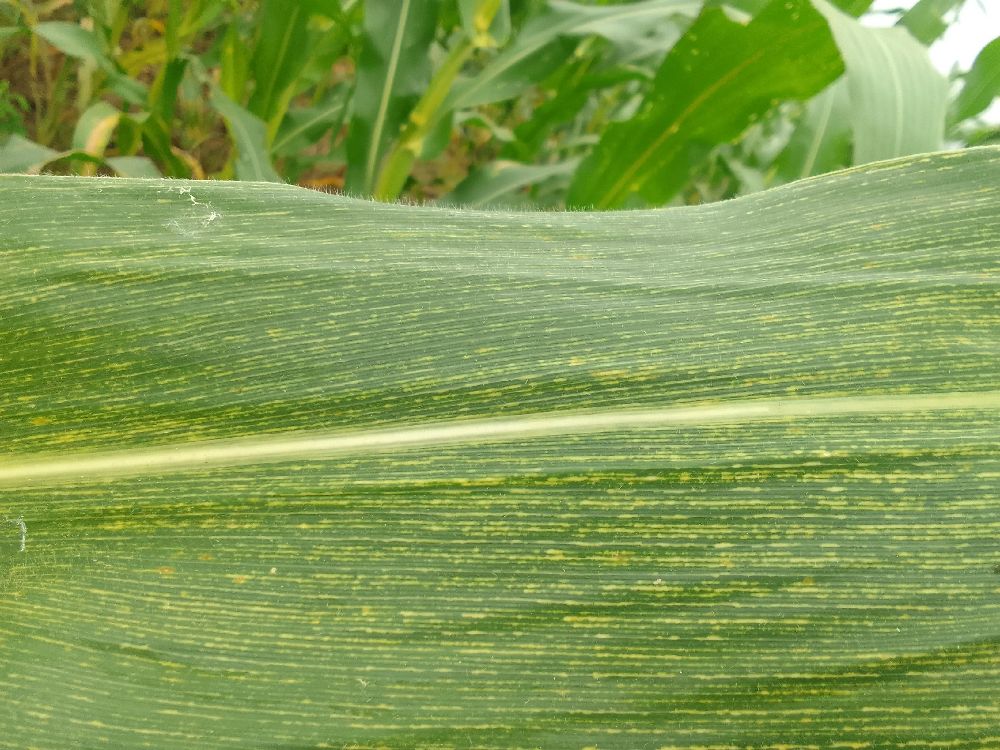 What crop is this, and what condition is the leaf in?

maize, maize streak virus
